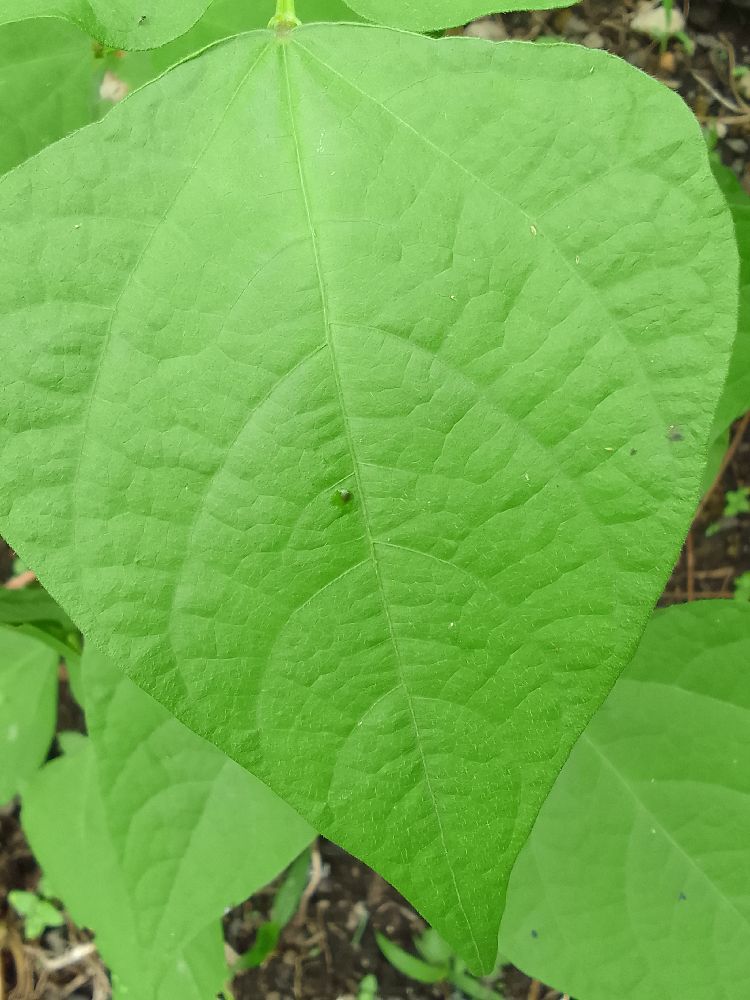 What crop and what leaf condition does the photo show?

common bean, healthy
